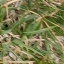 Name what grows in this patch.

grass
